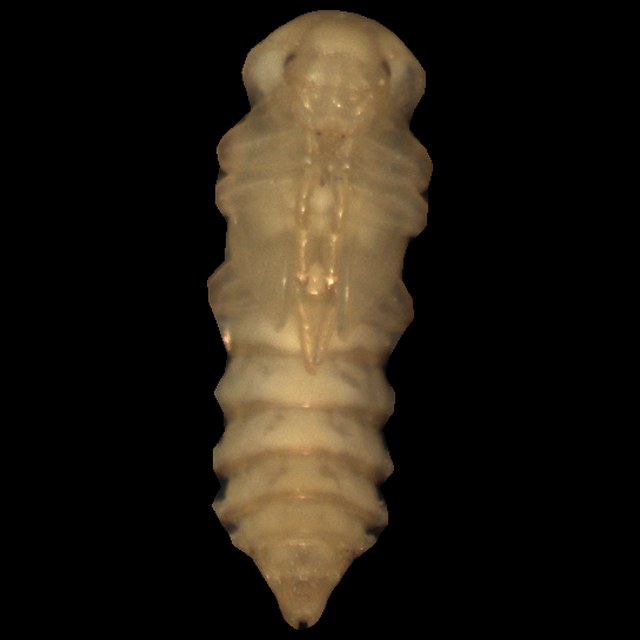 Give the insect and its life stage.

mealworm pupa
